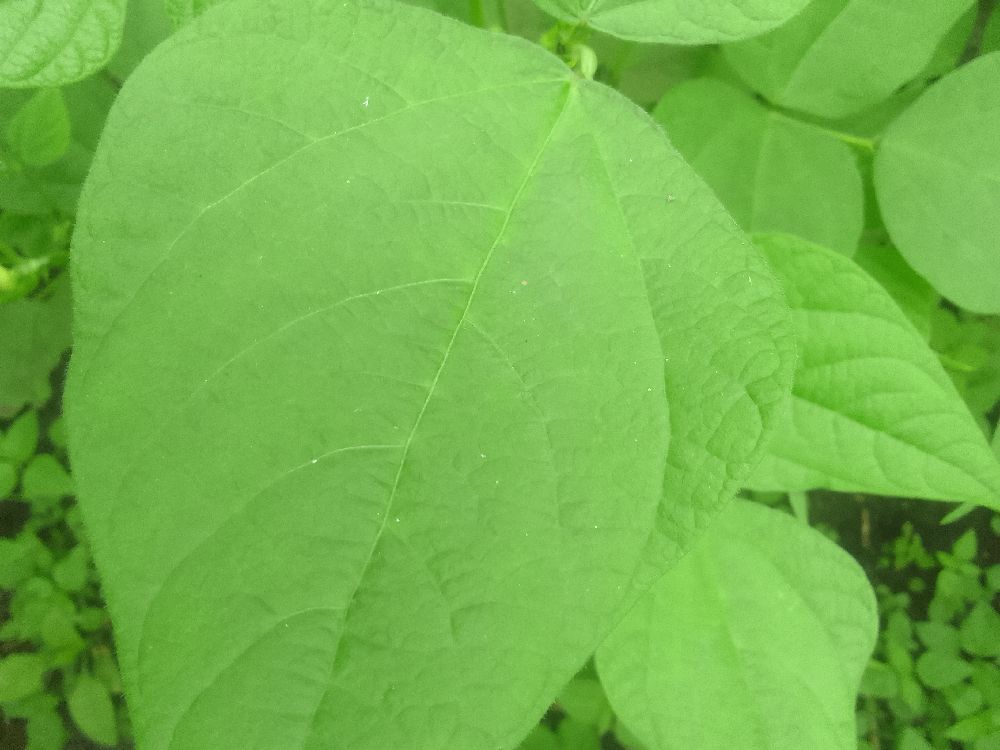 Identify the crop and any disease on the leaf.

common bean, healthy
